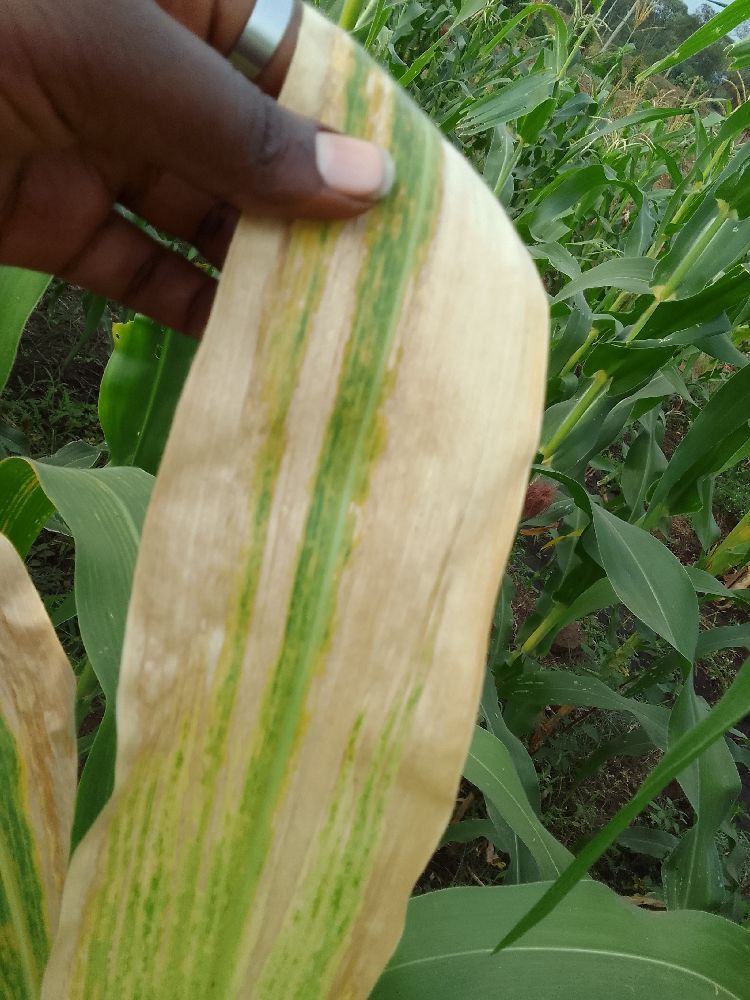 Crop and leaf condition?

maize, maize lethal necrosis
